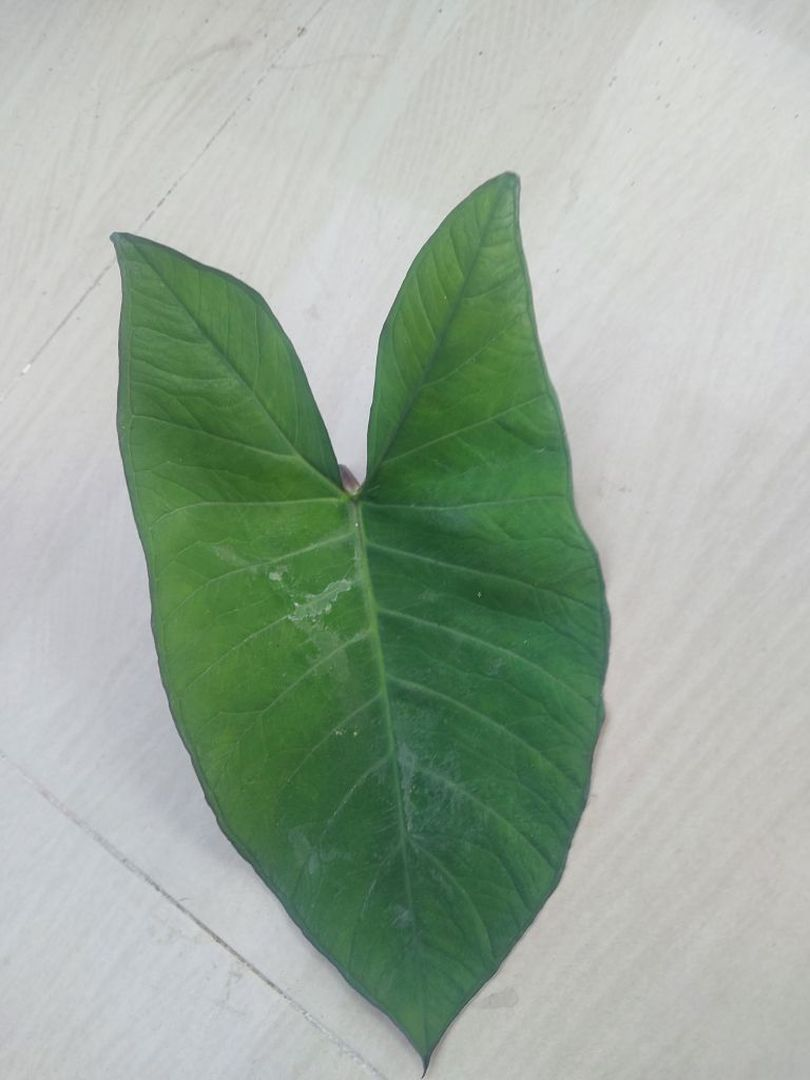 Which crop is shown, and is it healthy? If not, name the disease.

taro, healthy
